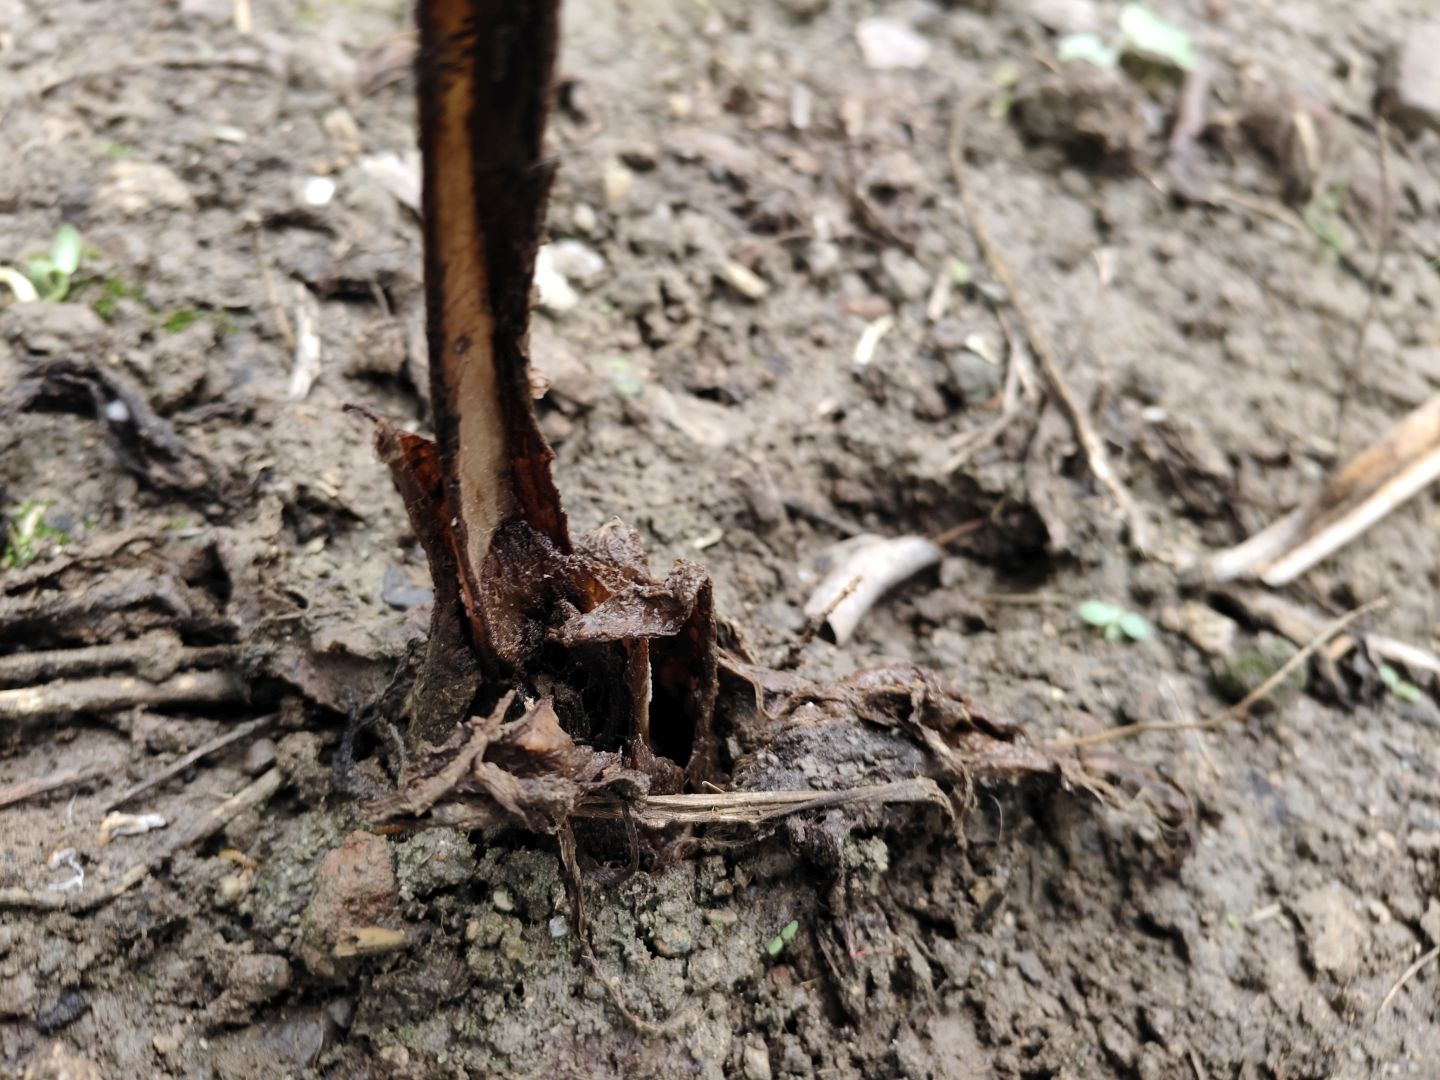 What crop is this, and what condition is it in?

taro, root rot
